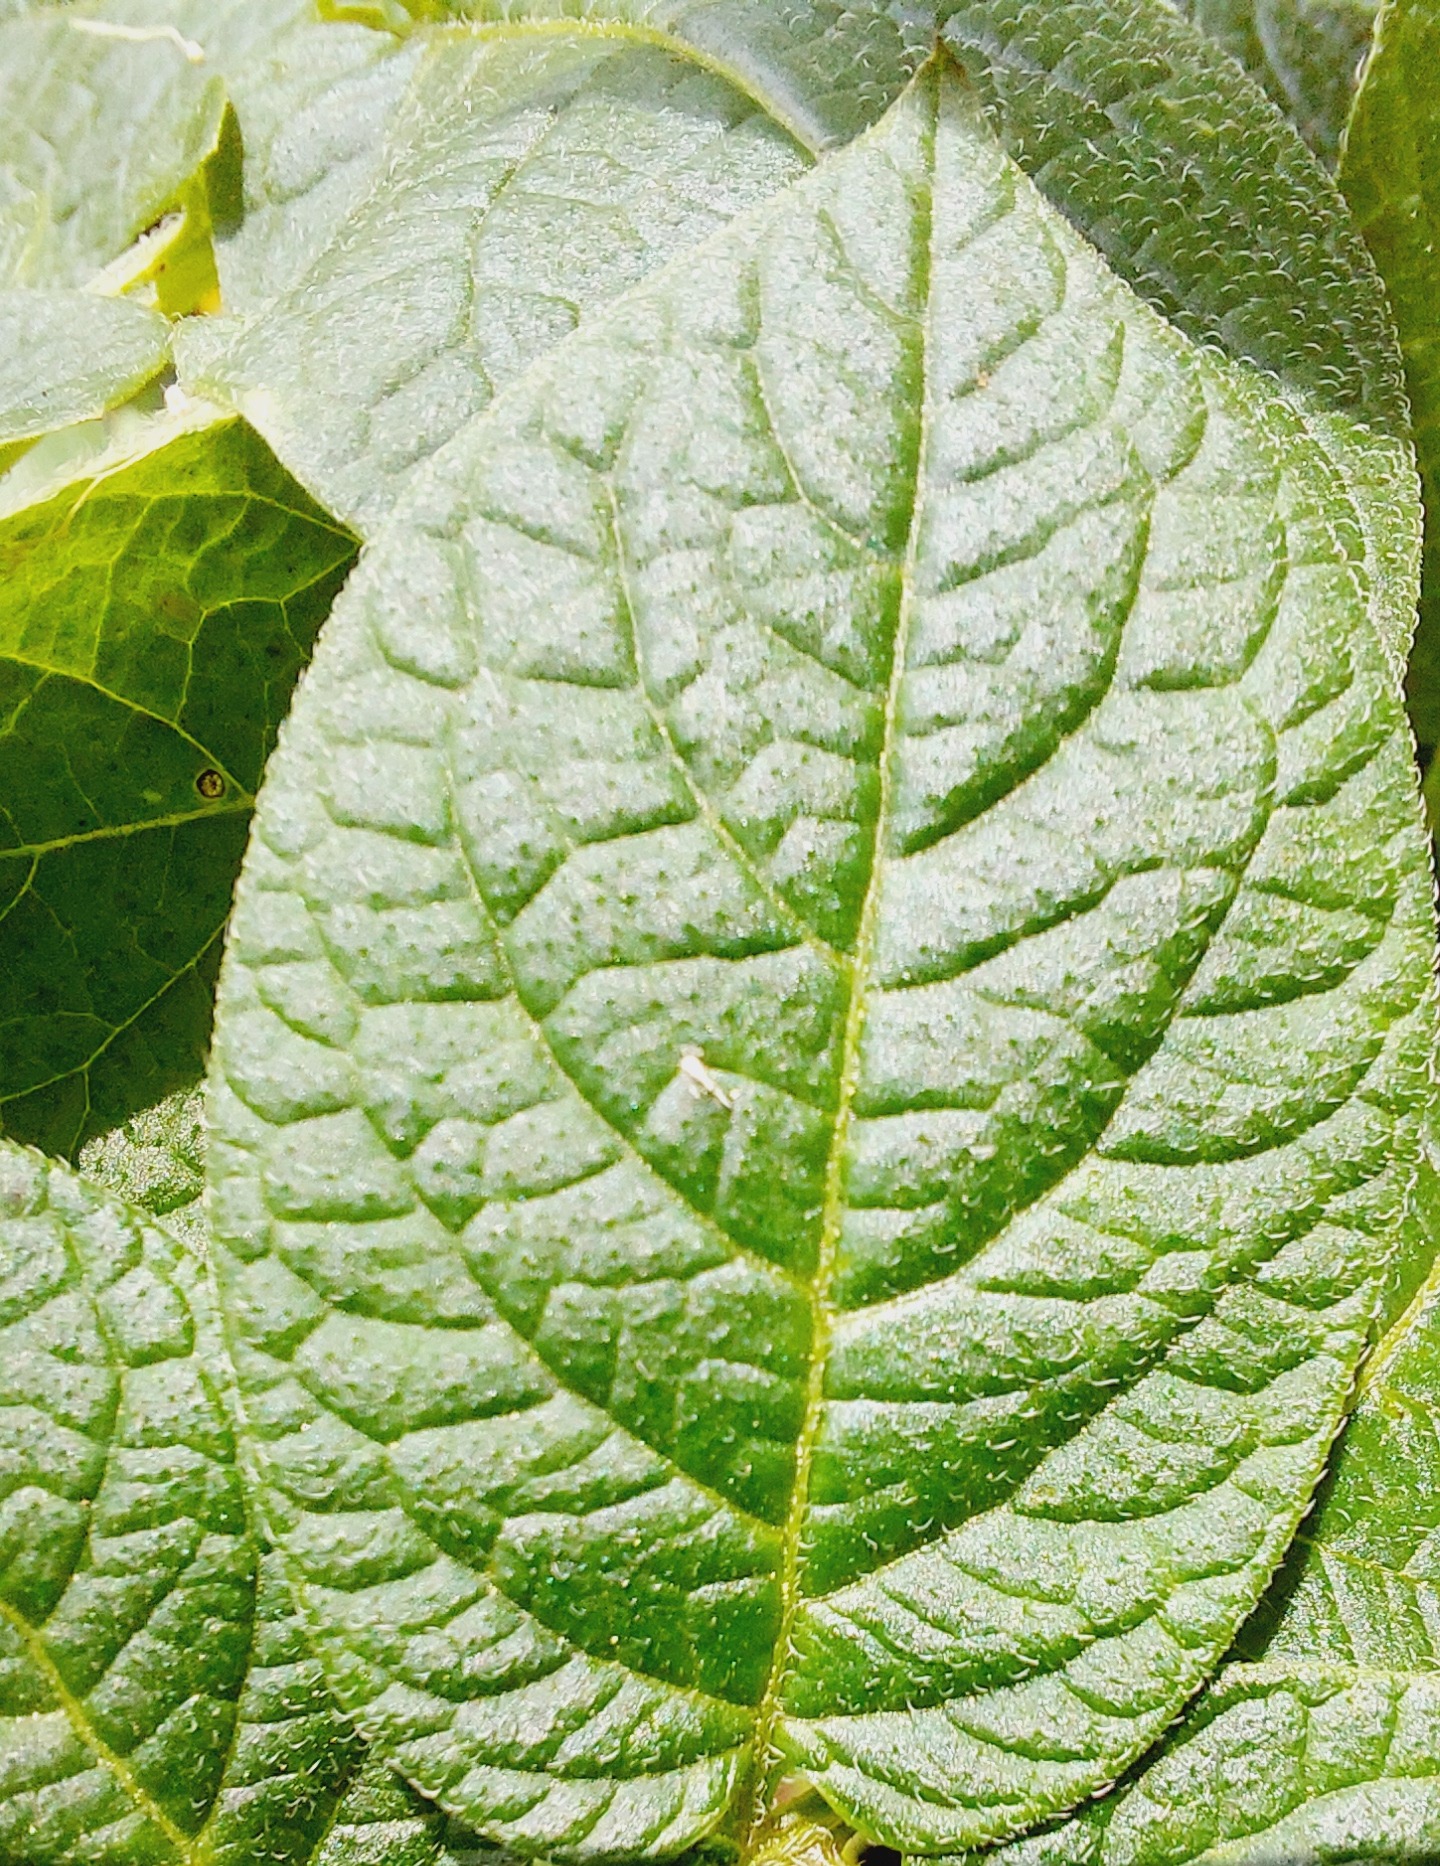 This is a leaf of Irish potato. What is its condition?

healthy
